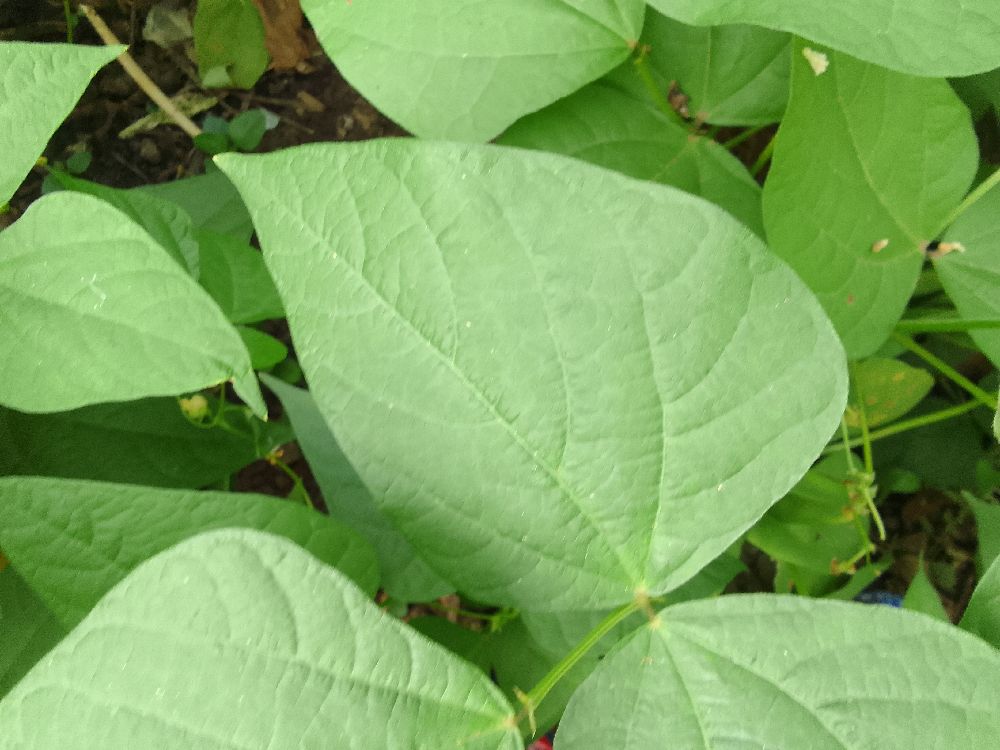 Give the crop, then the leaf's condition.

common bean, healthy
